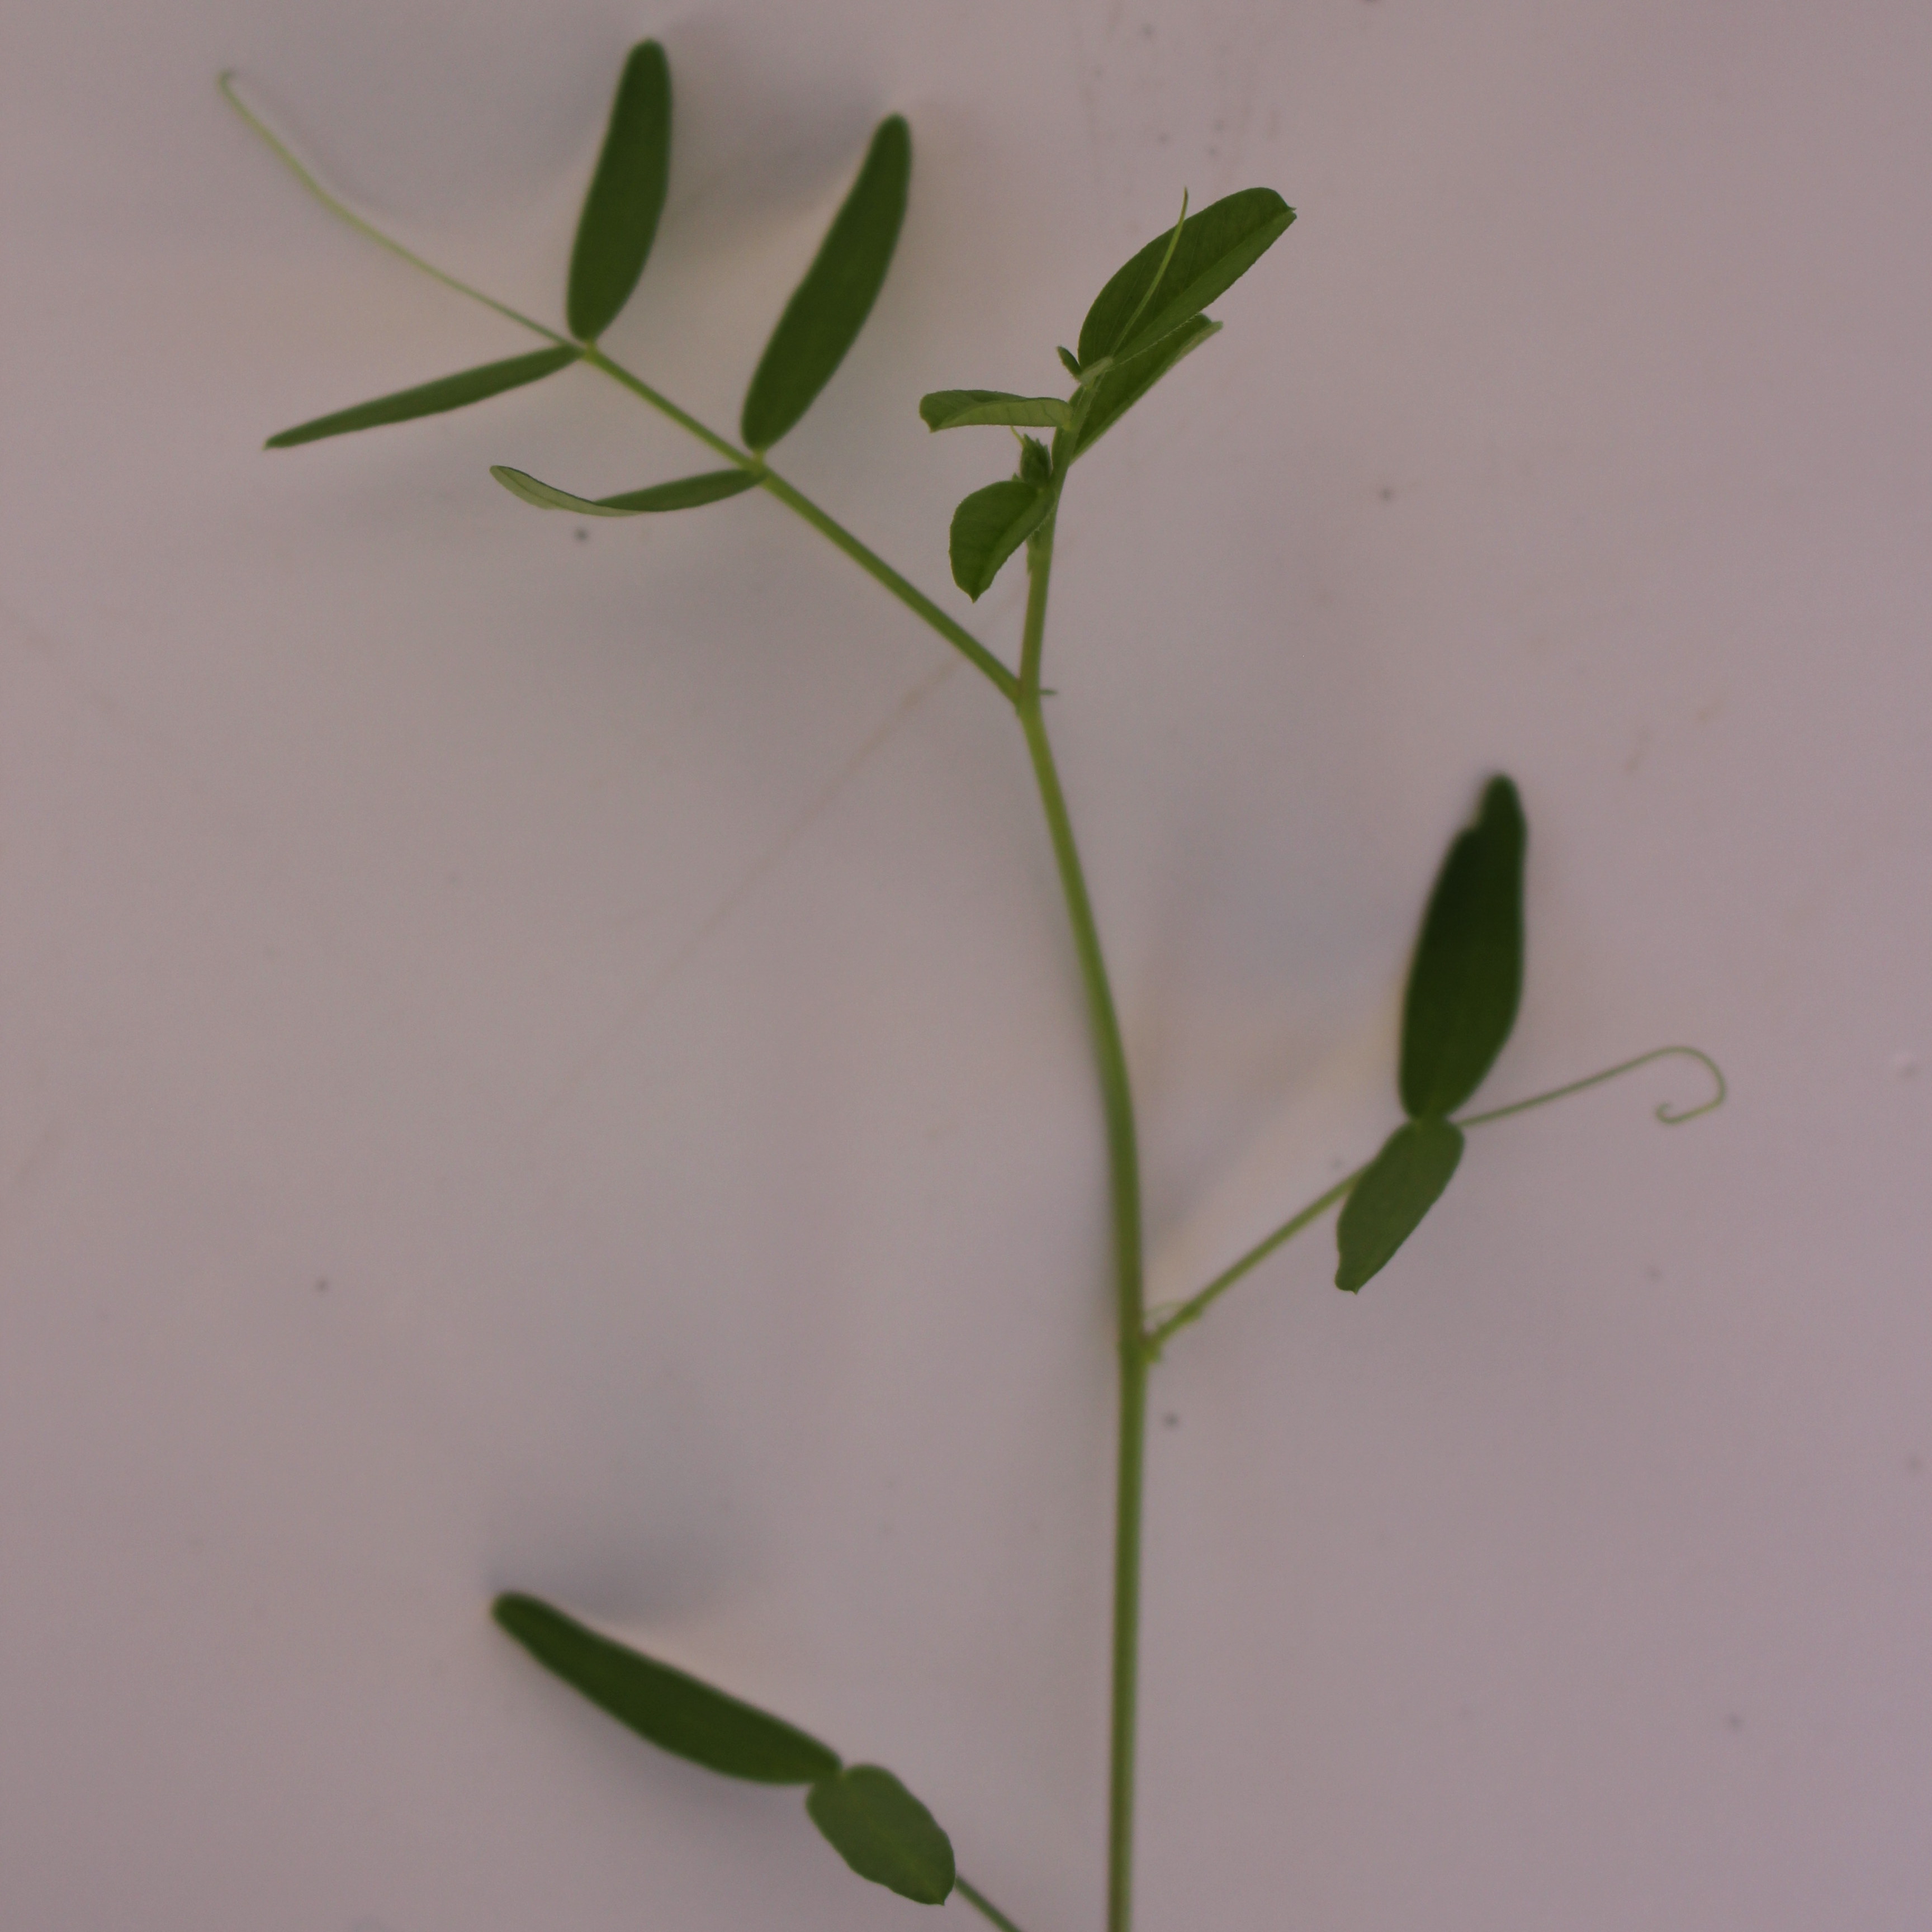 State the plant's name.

Vicia sativa
